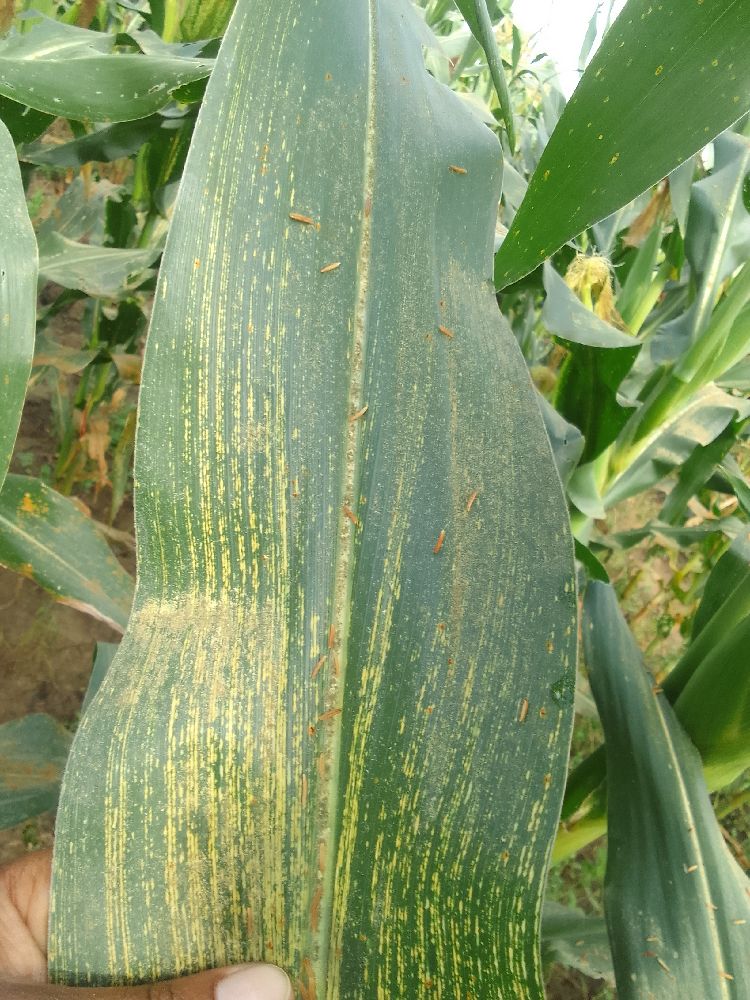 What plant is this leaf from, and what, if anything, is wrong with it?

maize, maize streak virus
